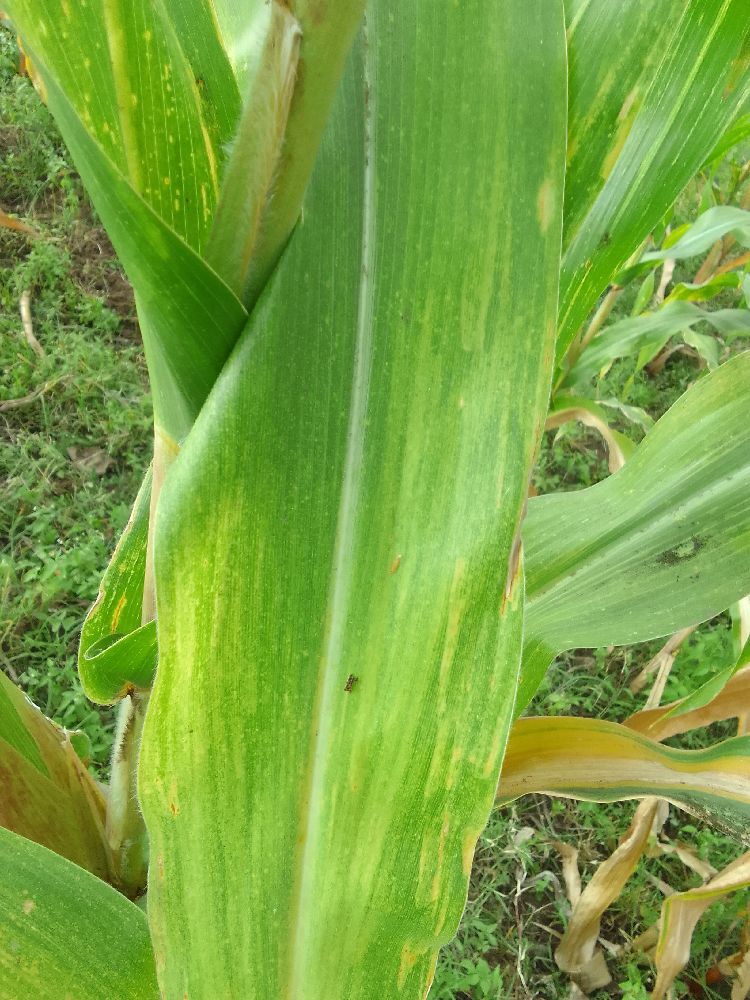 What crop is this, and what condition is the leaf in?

maize, maize lethal necrosis
